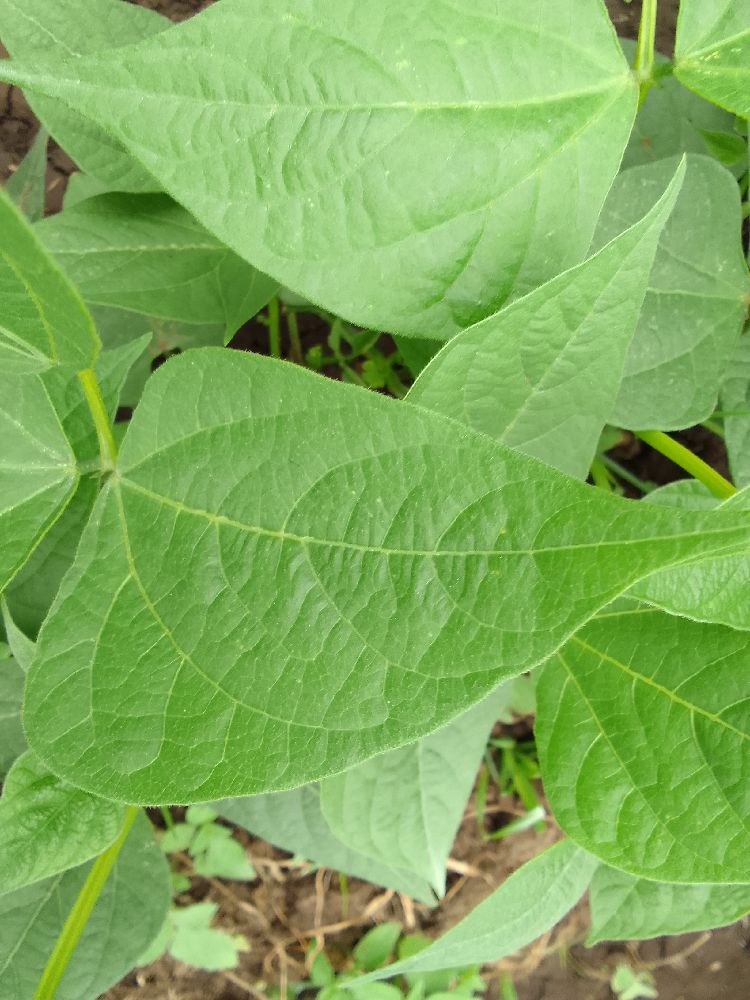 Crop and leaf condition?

common bean, healthy
